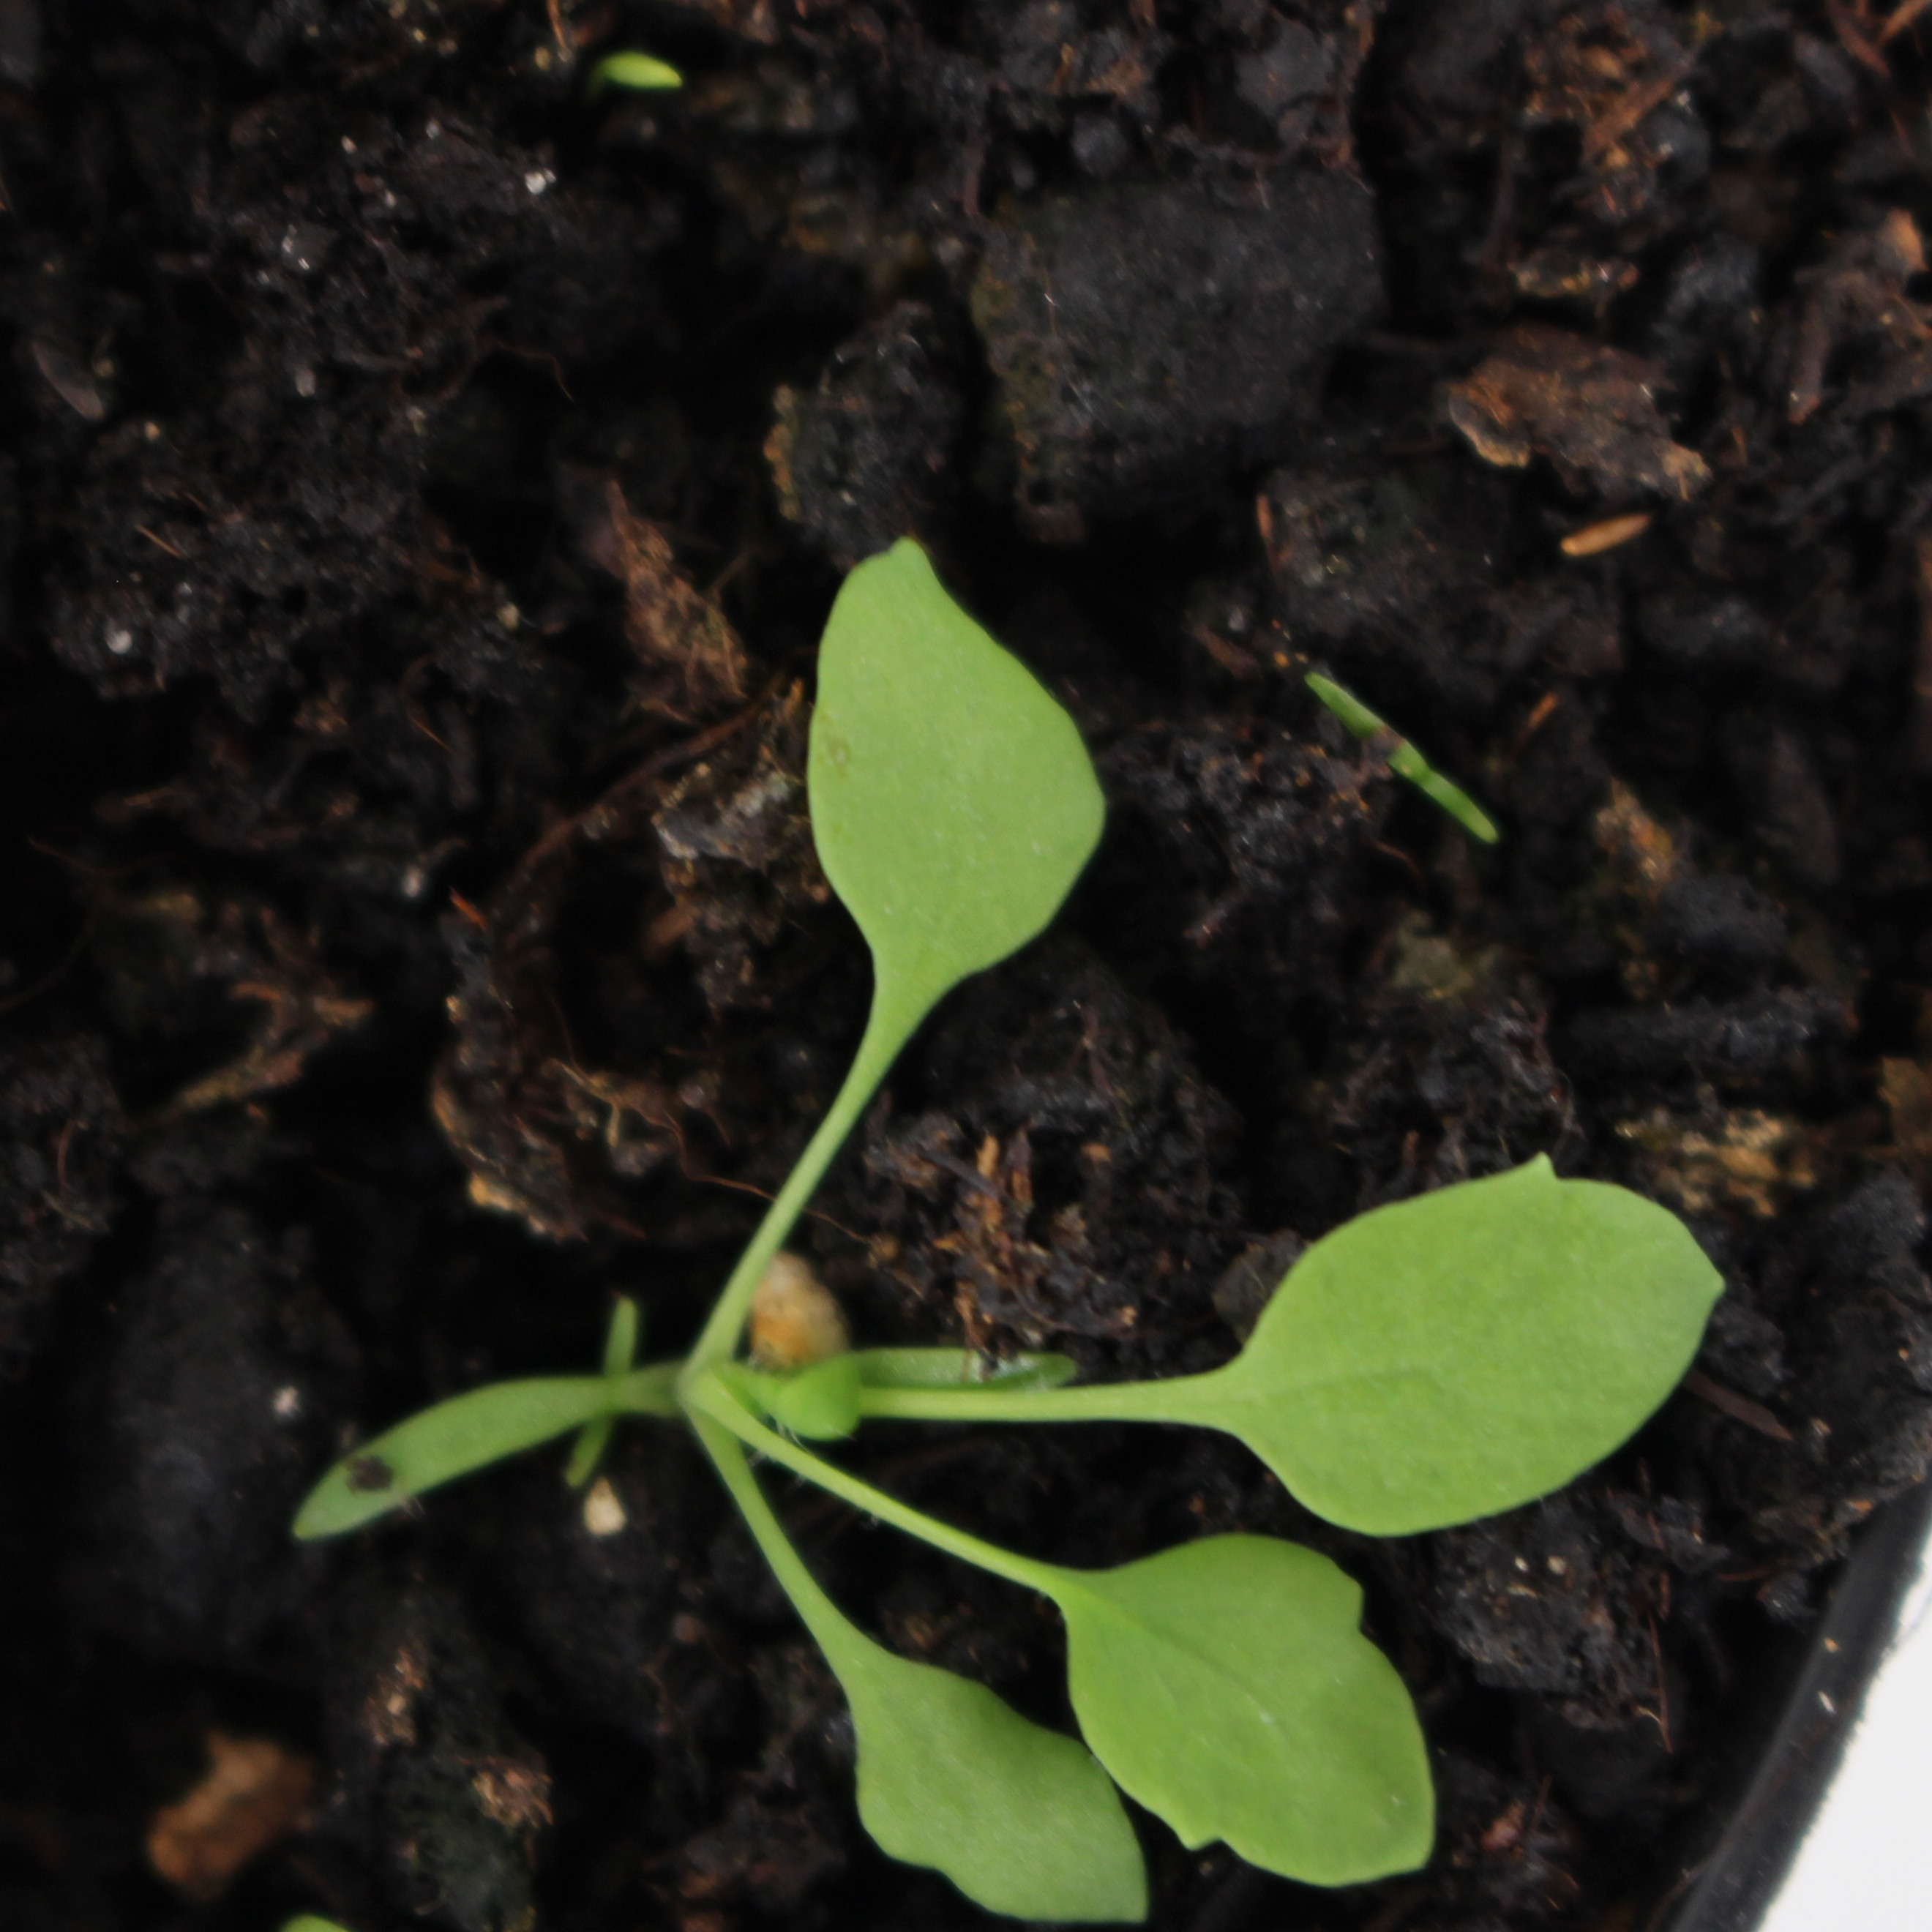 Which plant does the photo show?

Papaver rhoeas
